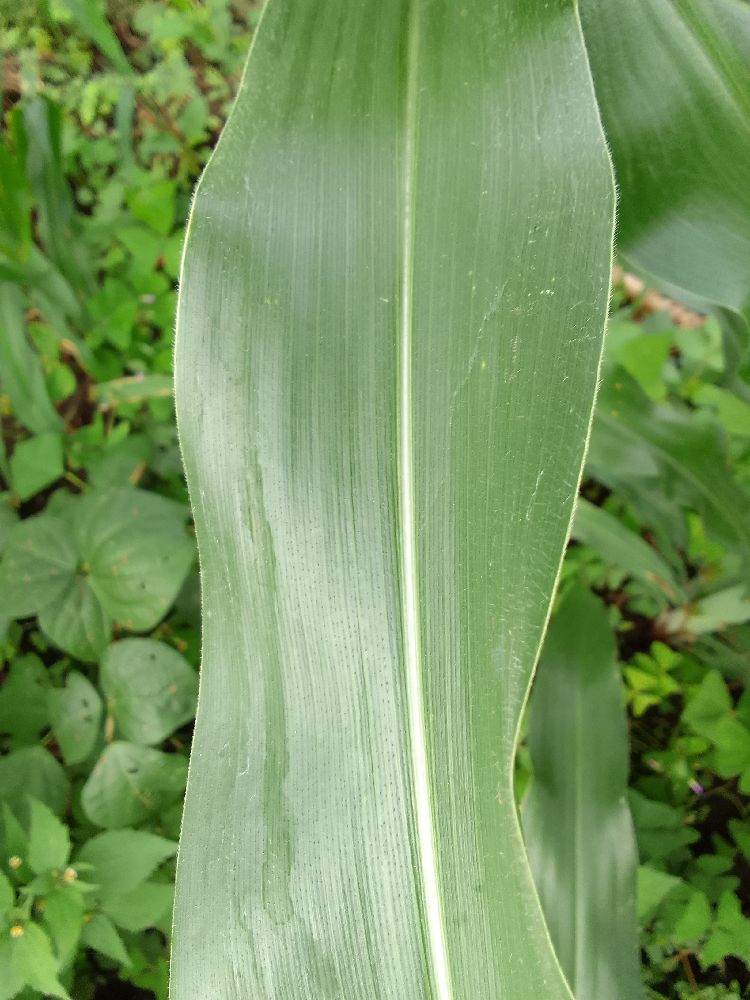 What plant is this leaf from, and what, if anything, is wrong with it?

maize, healthy
